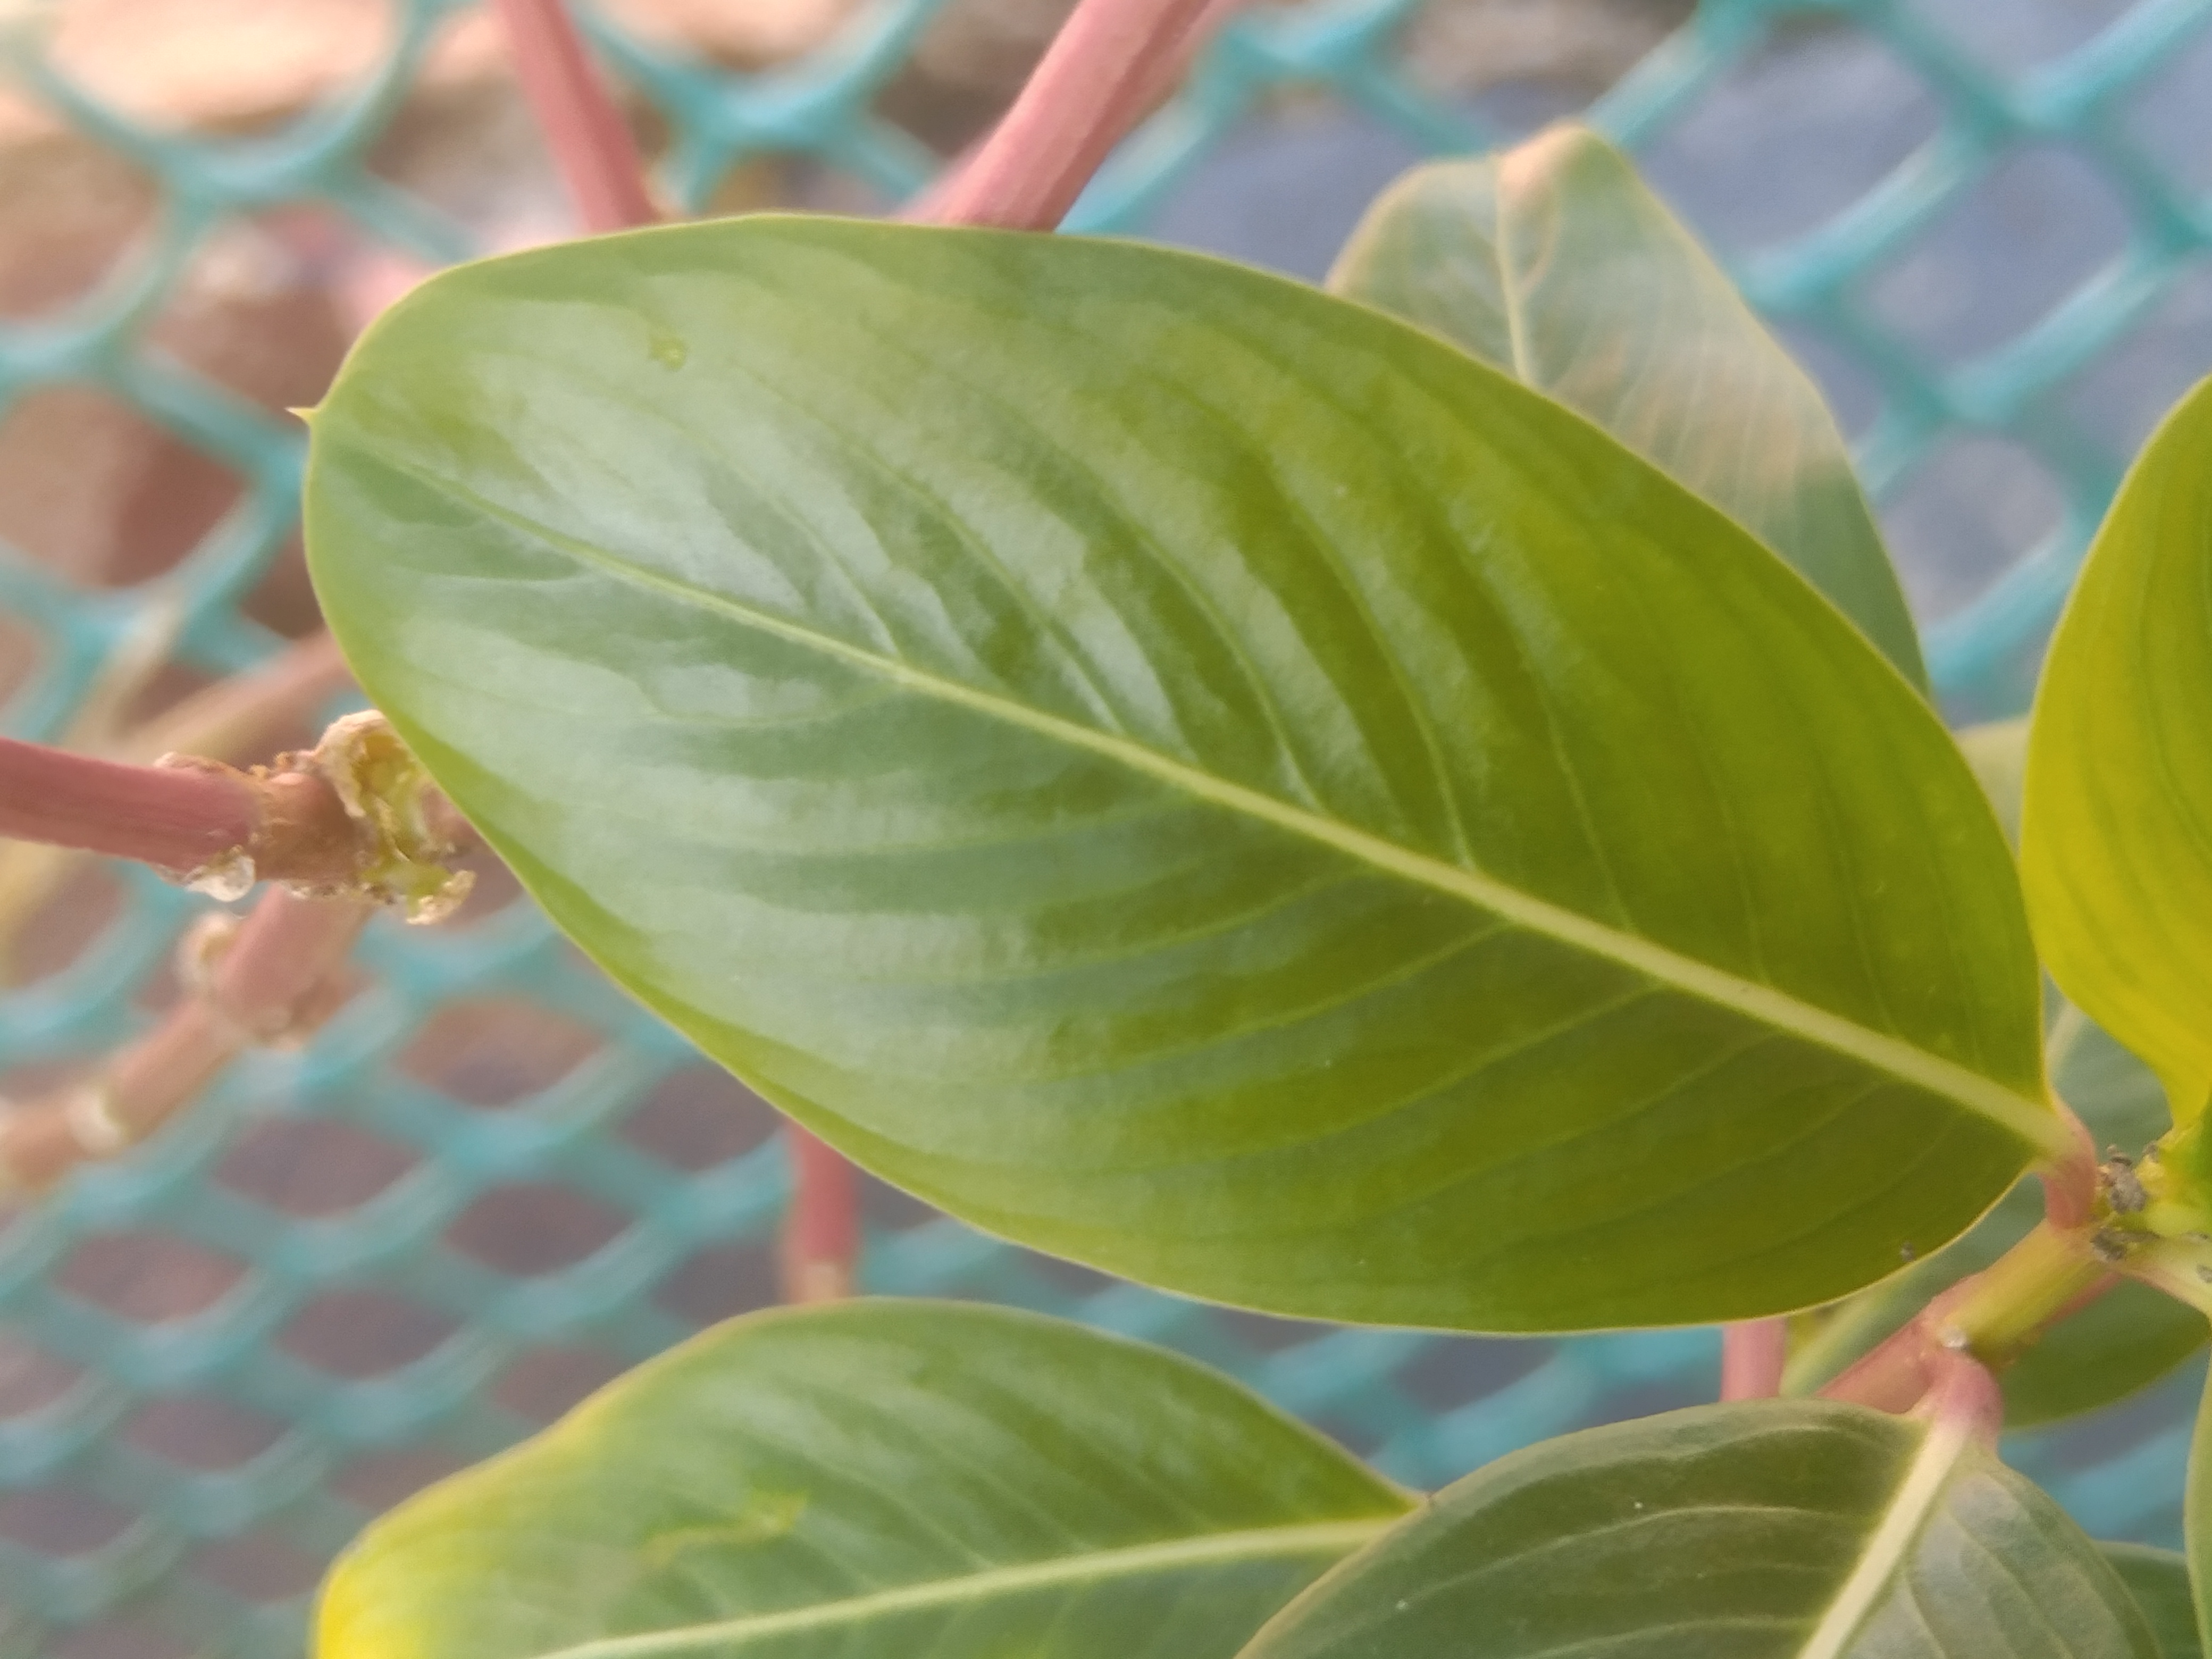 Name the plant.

rose periwinkle
